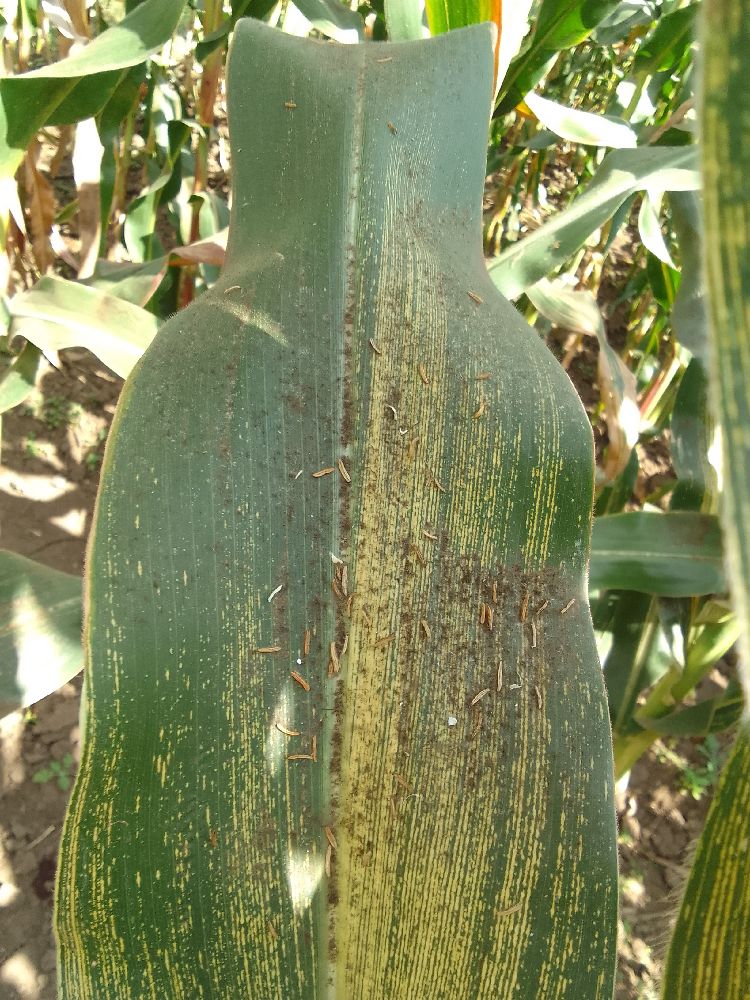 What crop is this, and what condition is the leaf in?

maize, maize streak virus
